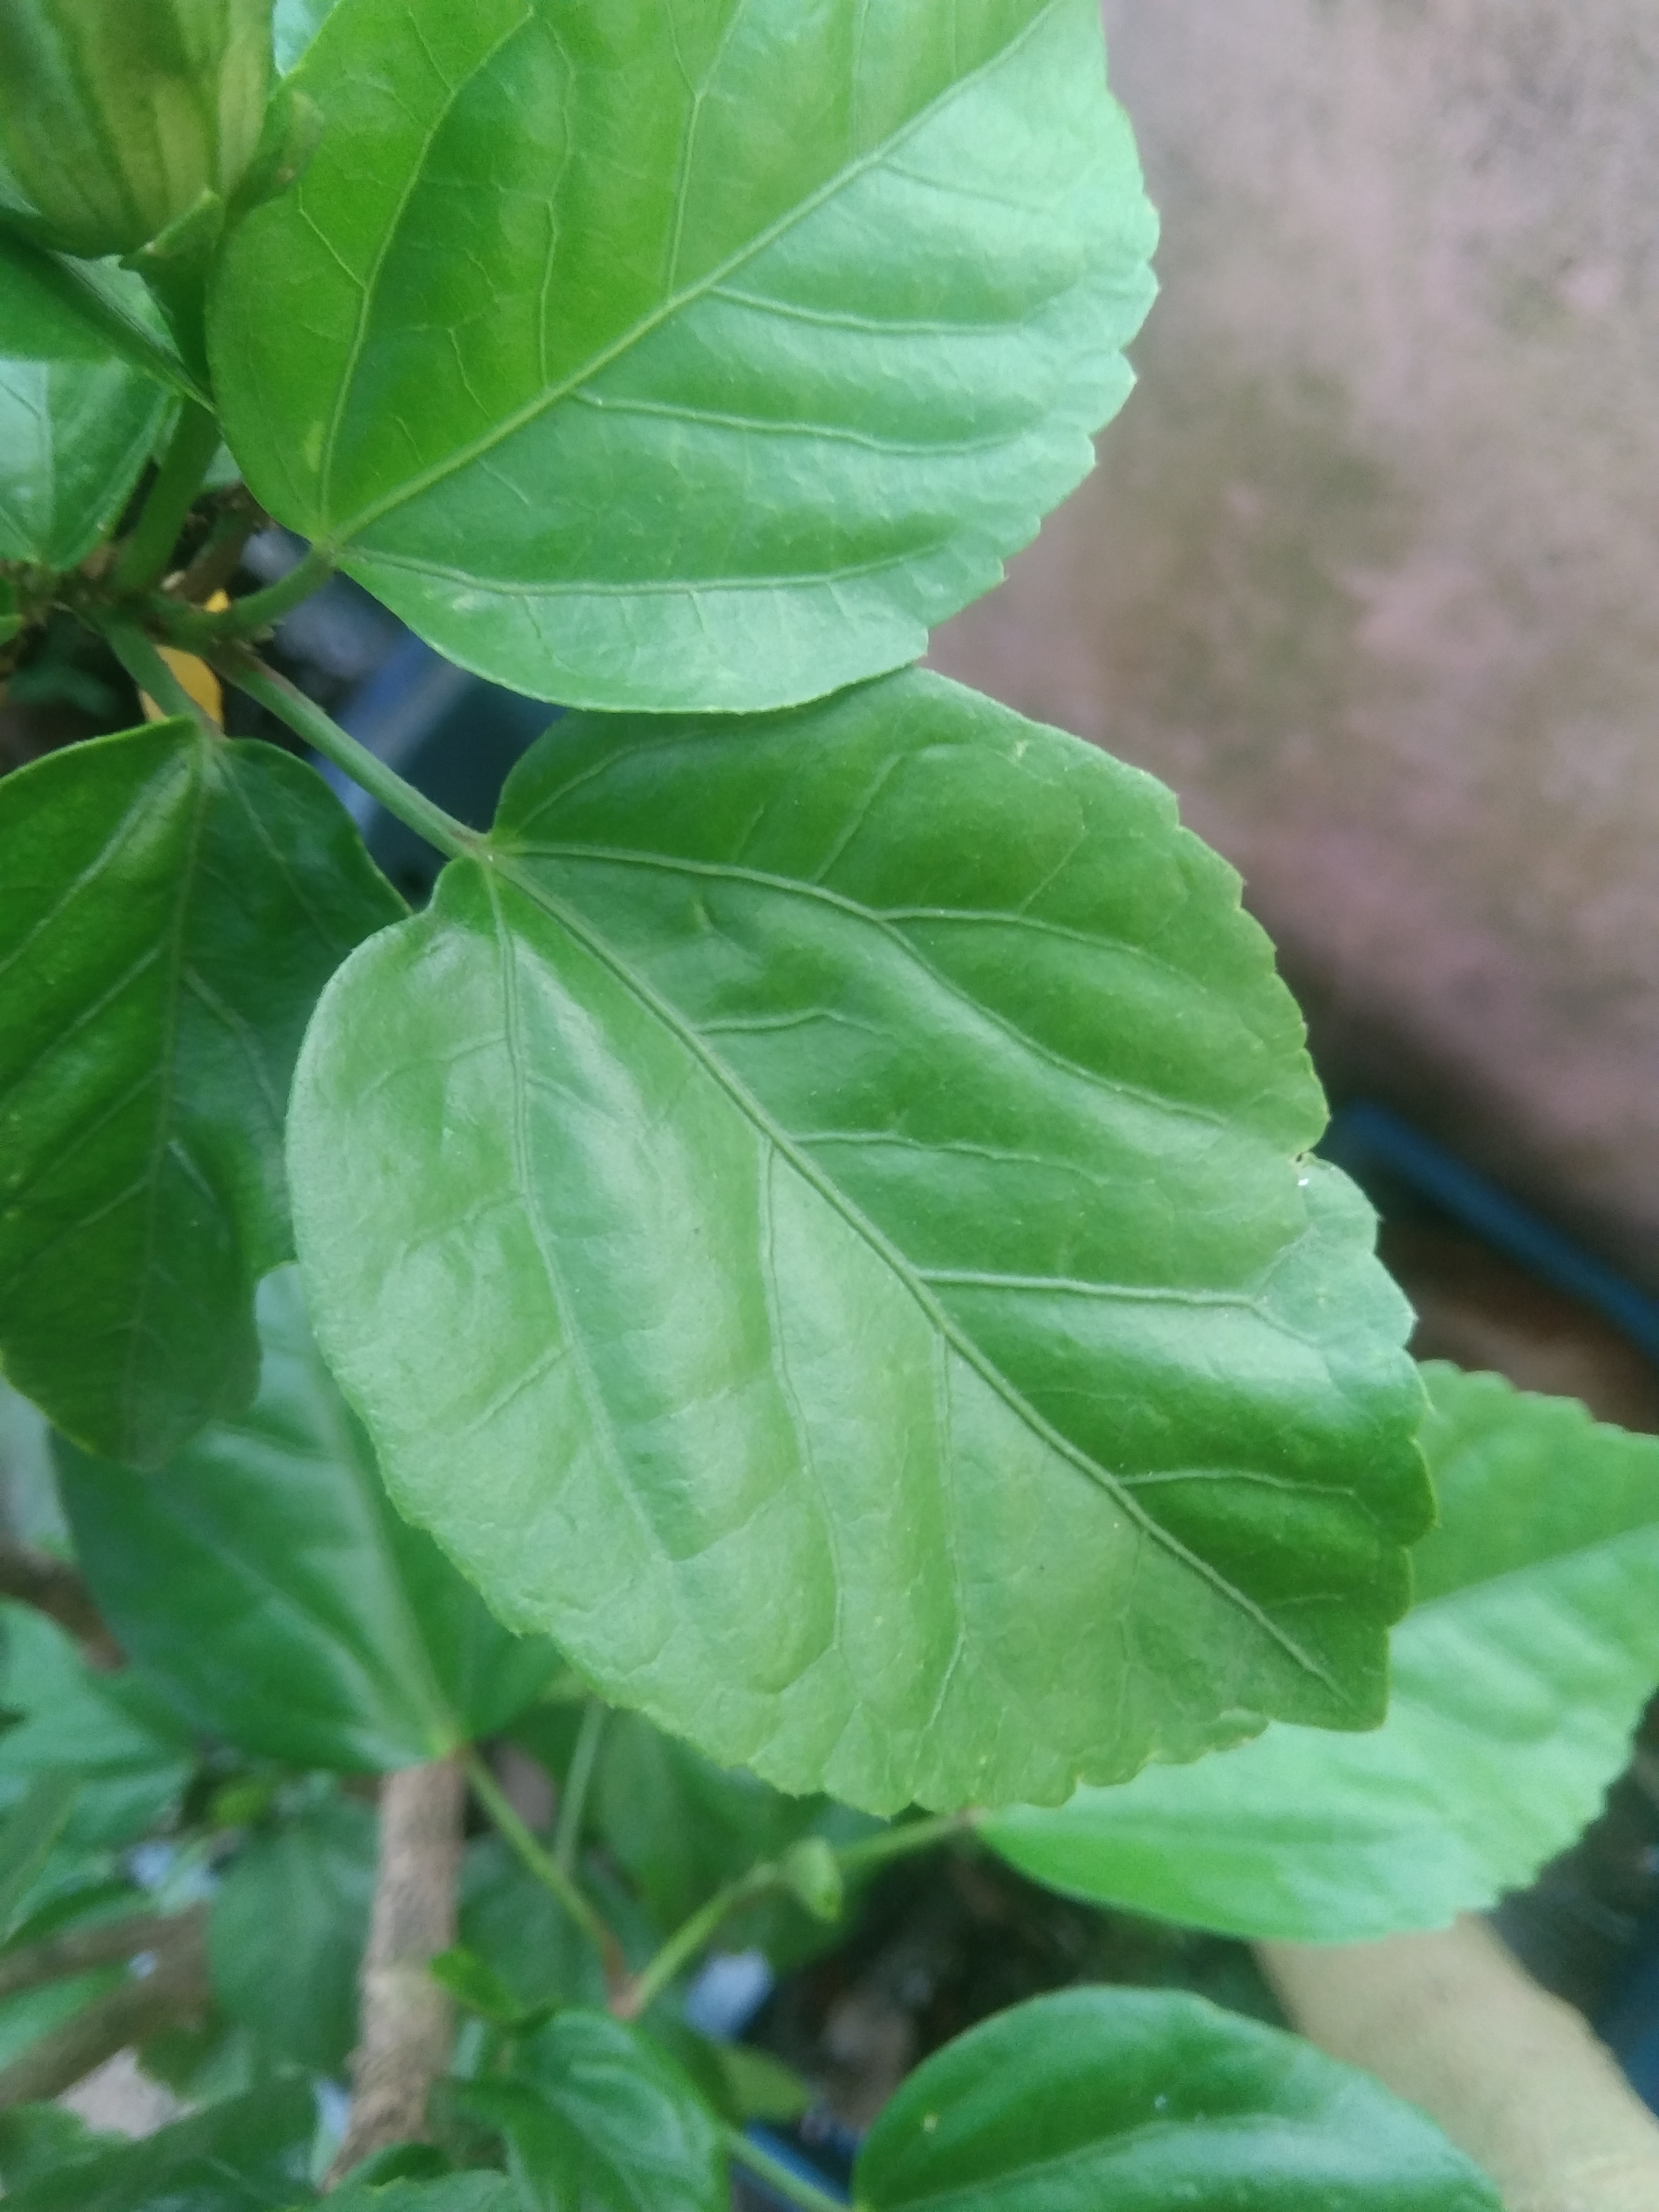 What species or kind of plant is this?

hibiscus
